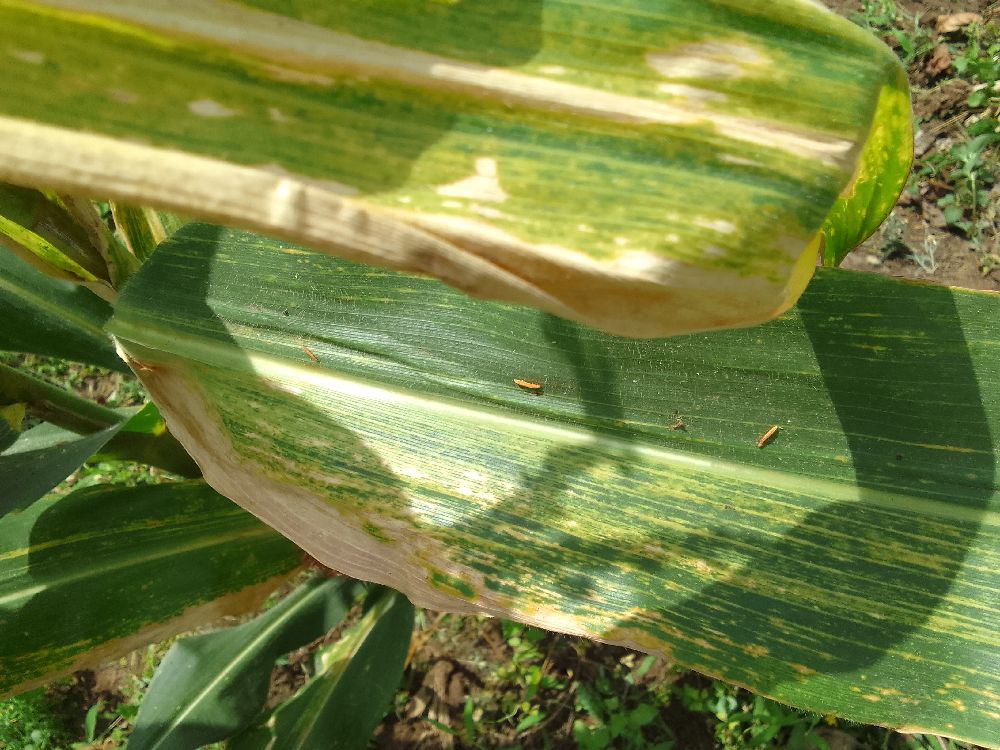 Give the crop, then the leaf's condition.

maize, maize lethal necrosis
